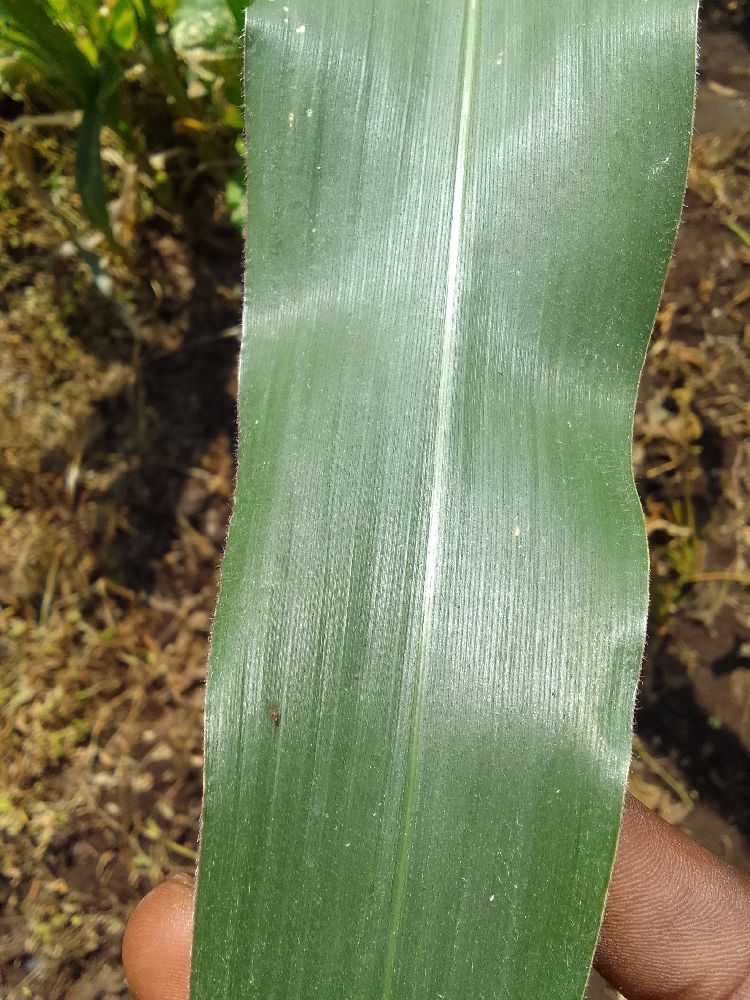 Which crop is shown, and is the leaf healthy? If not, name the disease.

maize, healthy
